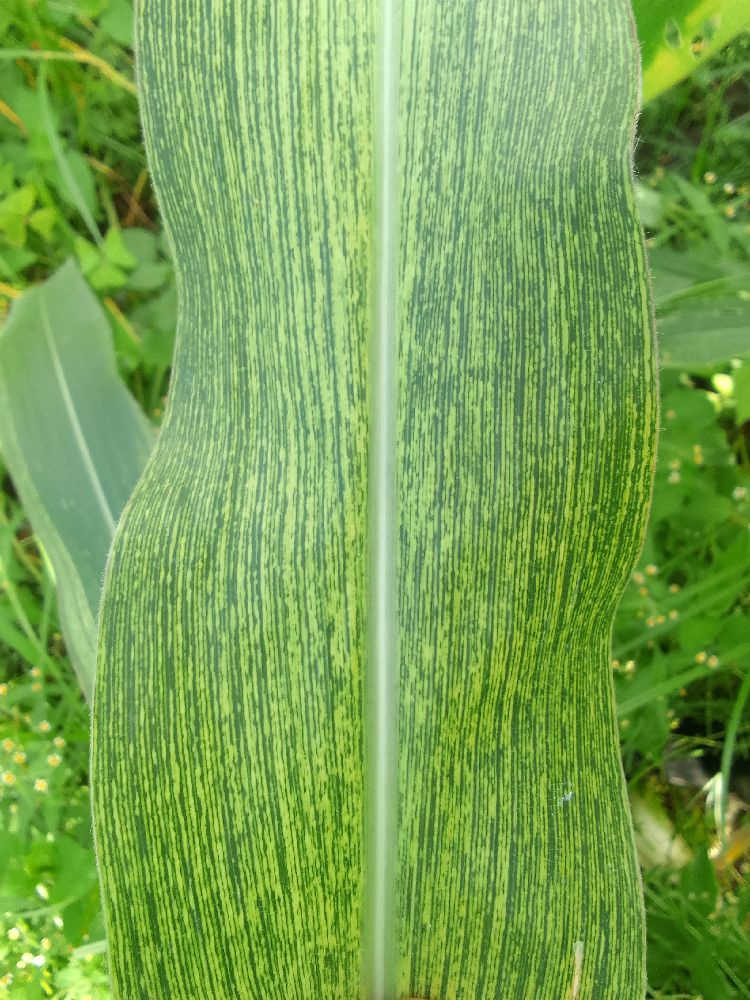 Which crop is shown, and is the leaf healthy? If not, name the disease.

maize, maize streak virus
